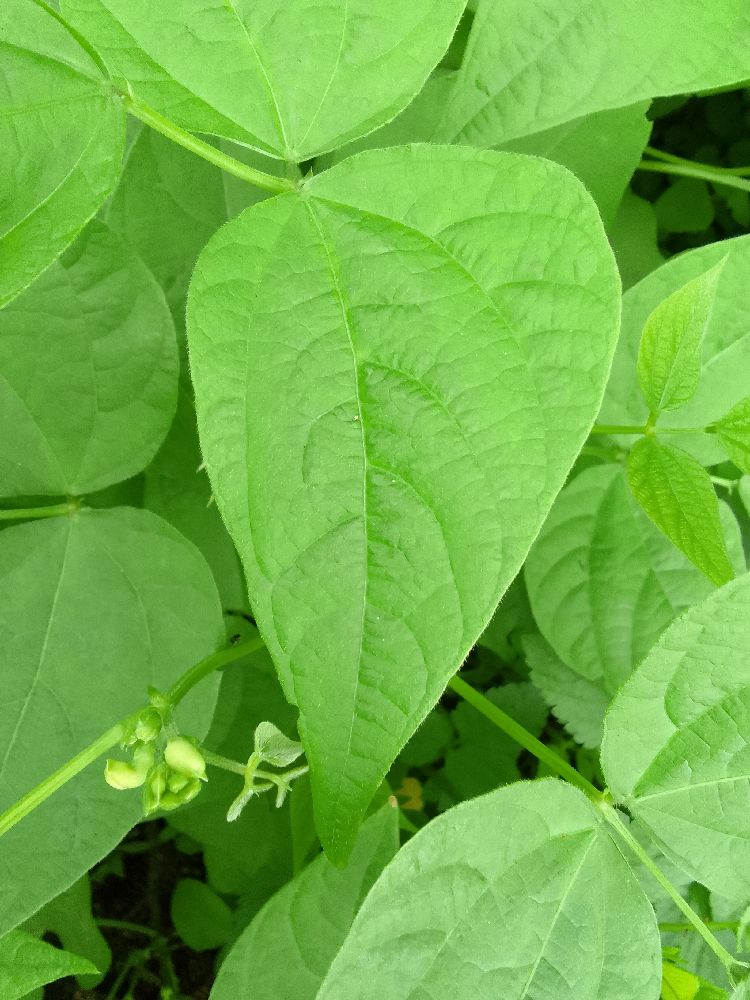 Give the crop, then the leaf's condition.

common bean, healthy
